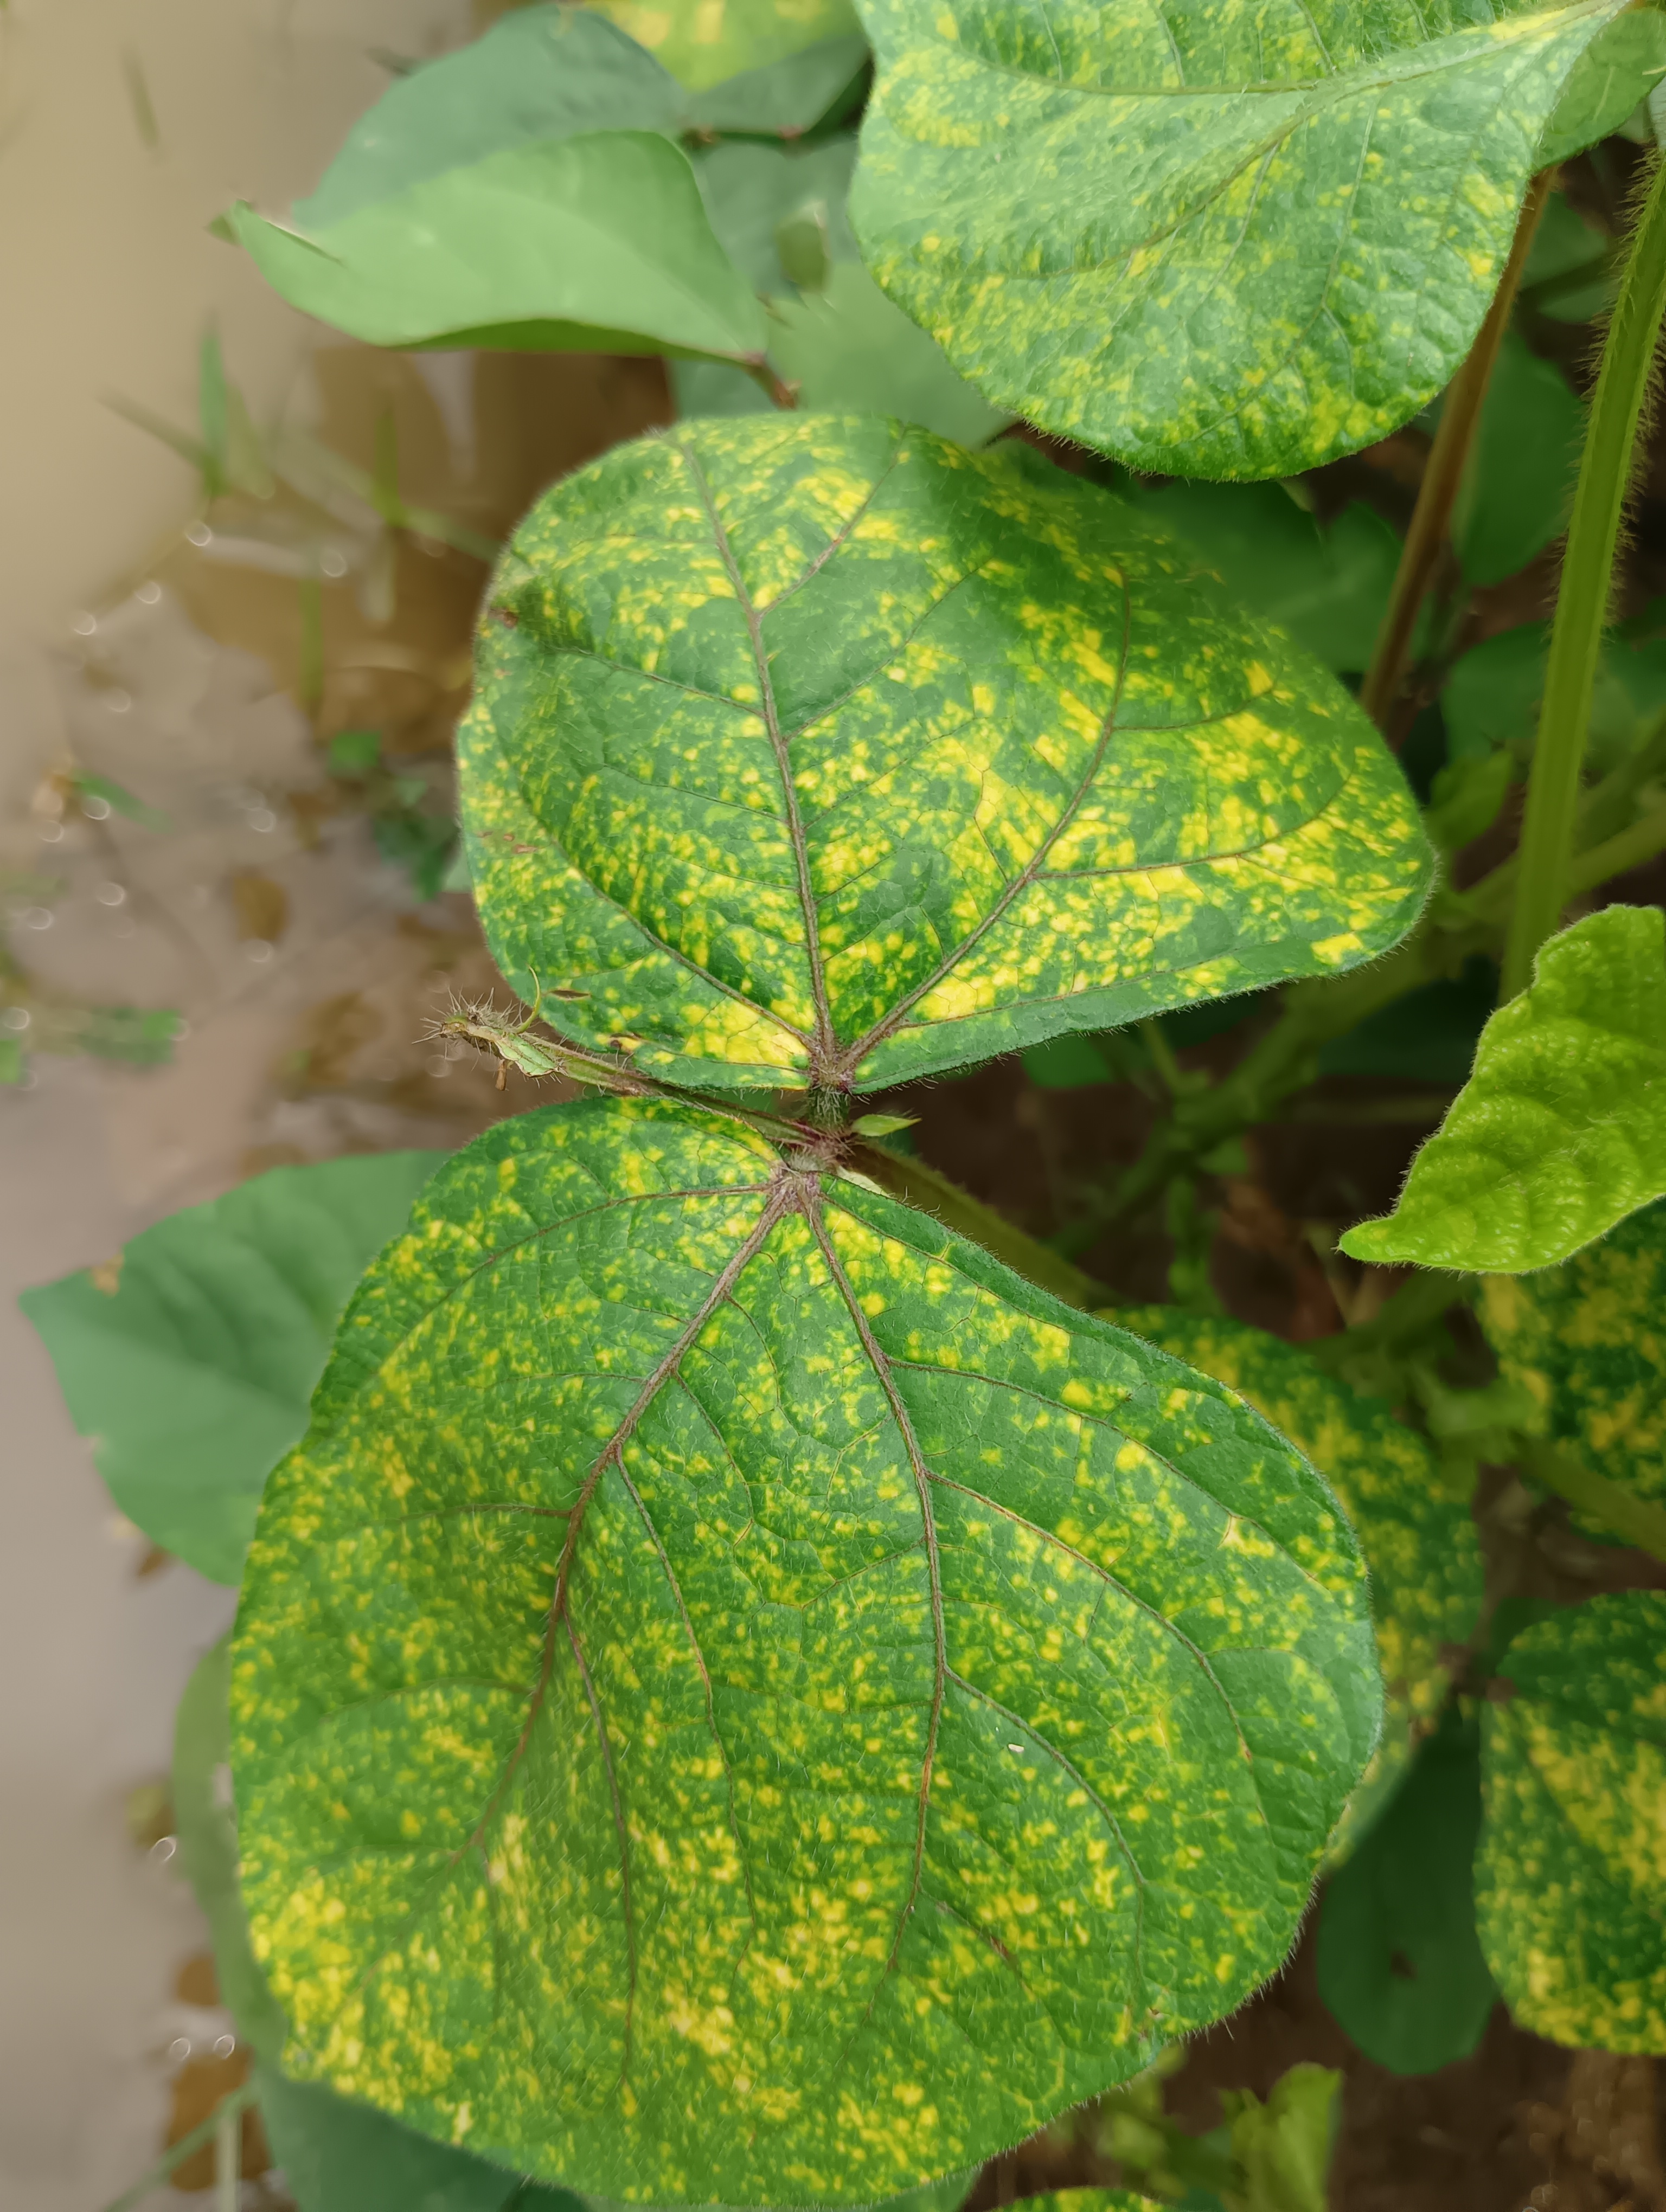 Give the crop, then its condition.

mungbean, yellow mosaic
